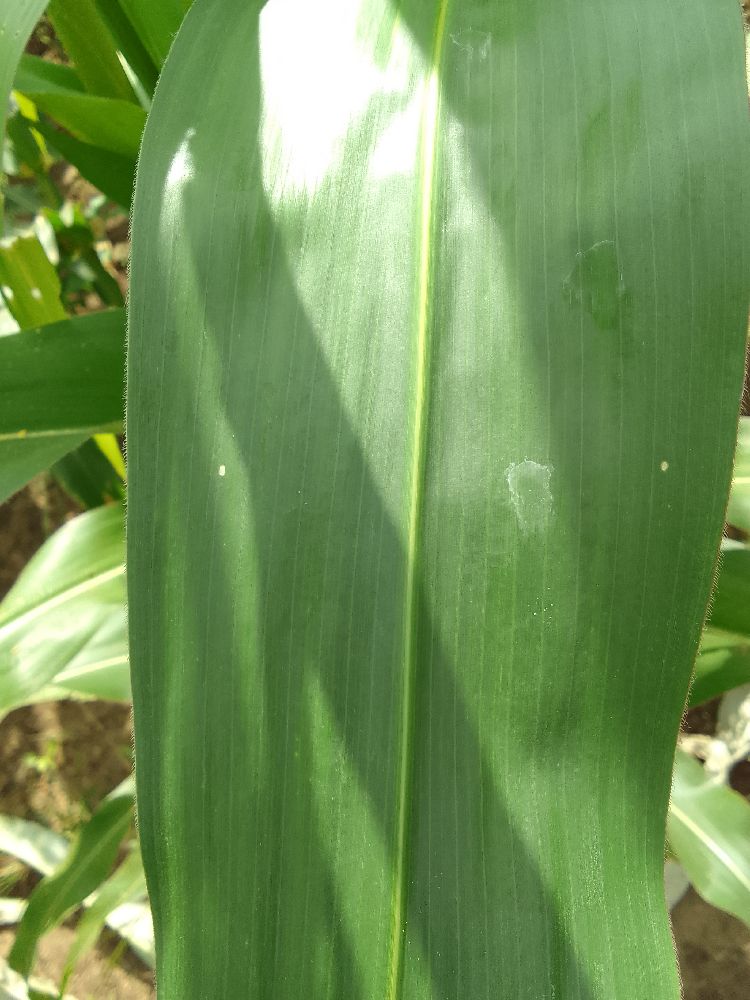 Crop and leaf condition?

maize, healthy
